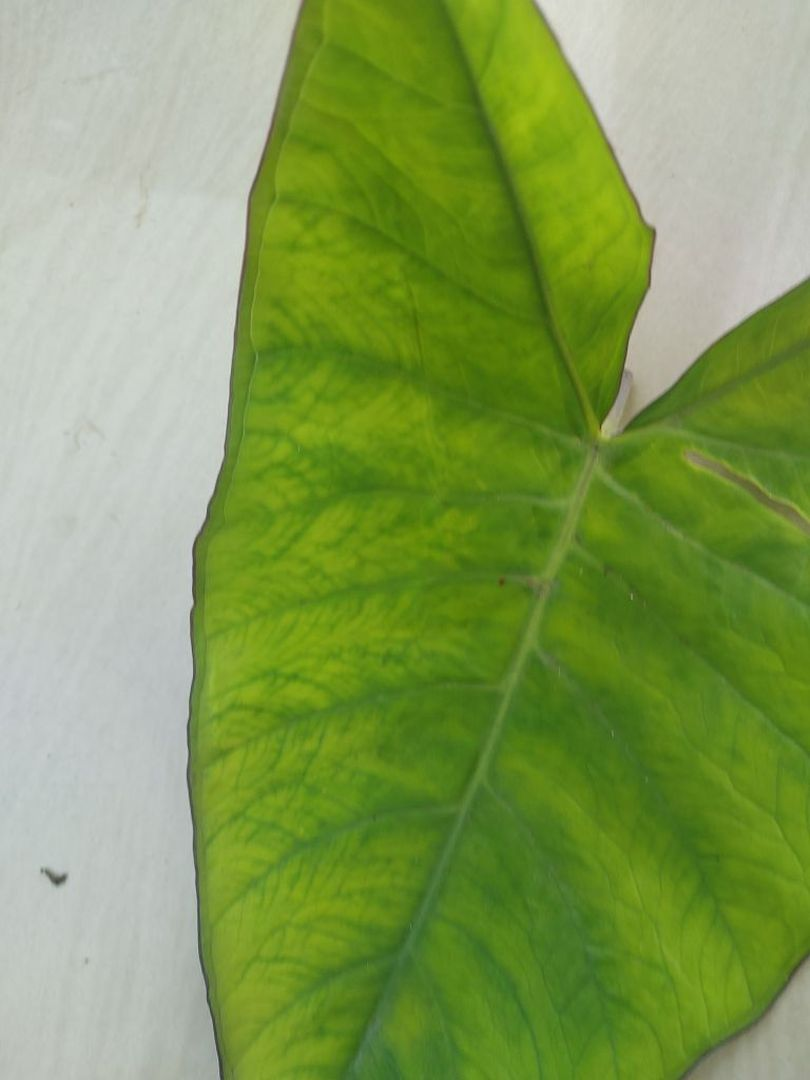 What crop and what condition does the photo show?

taro, mosaic
